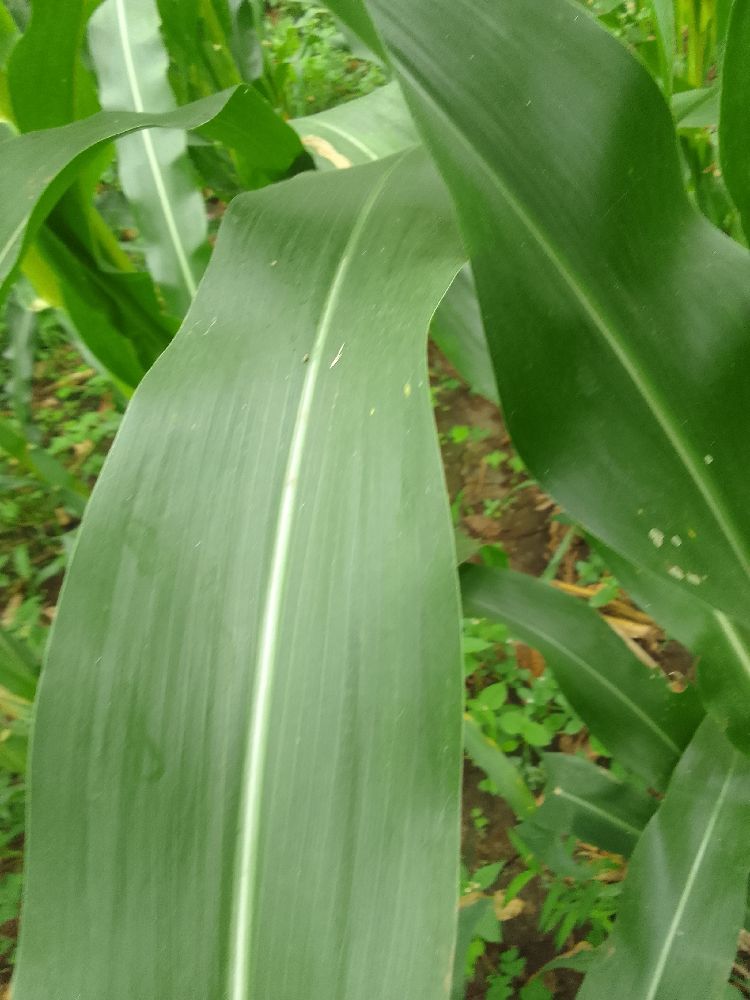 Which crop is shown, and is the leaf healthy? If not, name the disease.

maize, healthy
